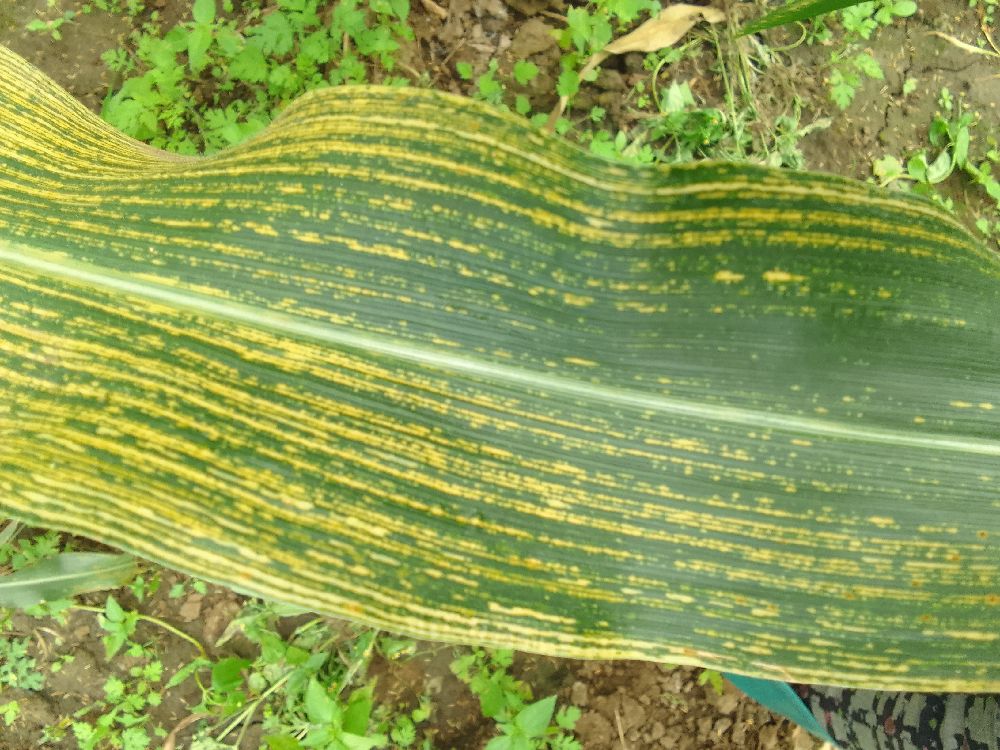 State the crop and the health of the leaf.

maize, maize streak virus
